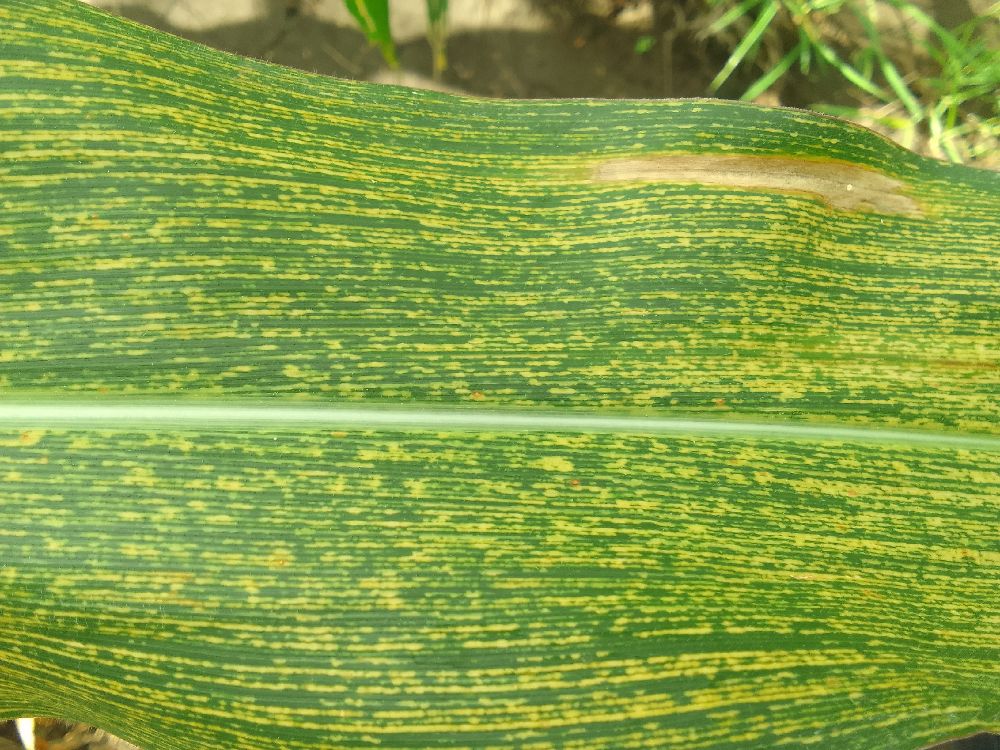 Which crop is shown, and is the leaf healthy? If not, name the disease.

maize, maize streak virus
